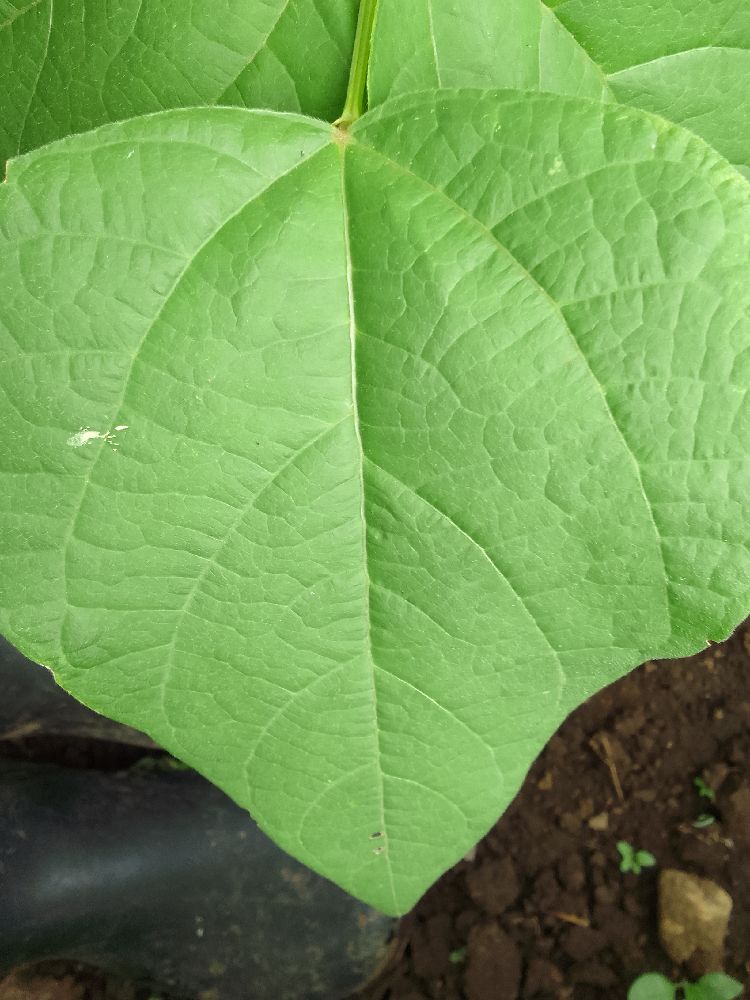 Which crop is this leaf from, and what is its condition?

common bean, healthy
